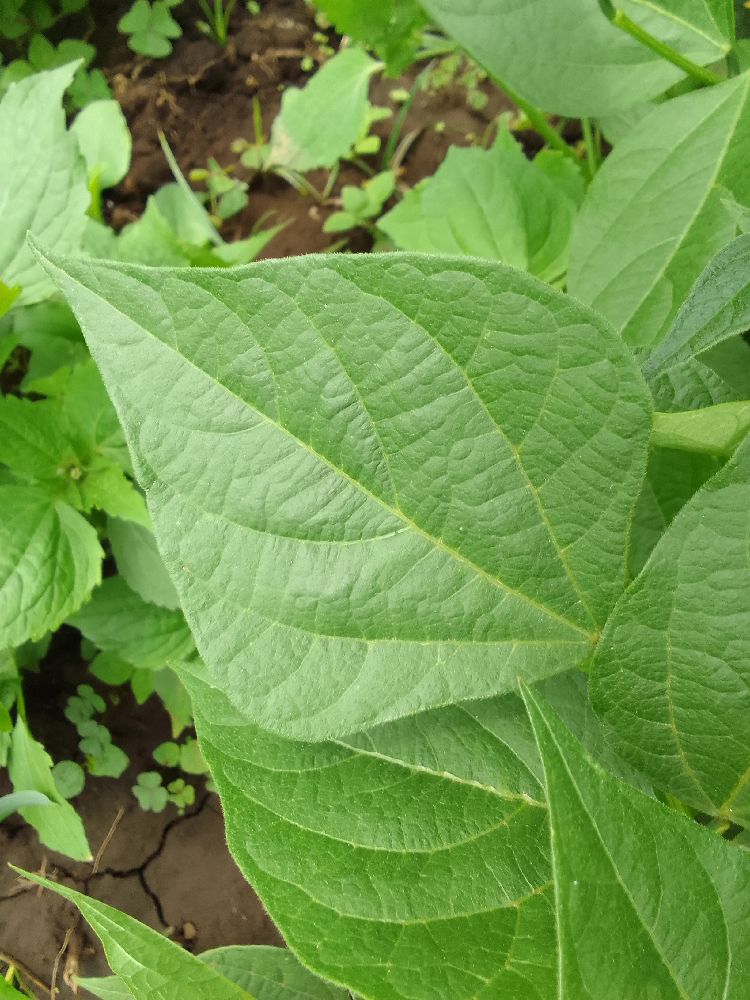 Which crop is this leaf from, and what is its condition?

common bean, healthy
